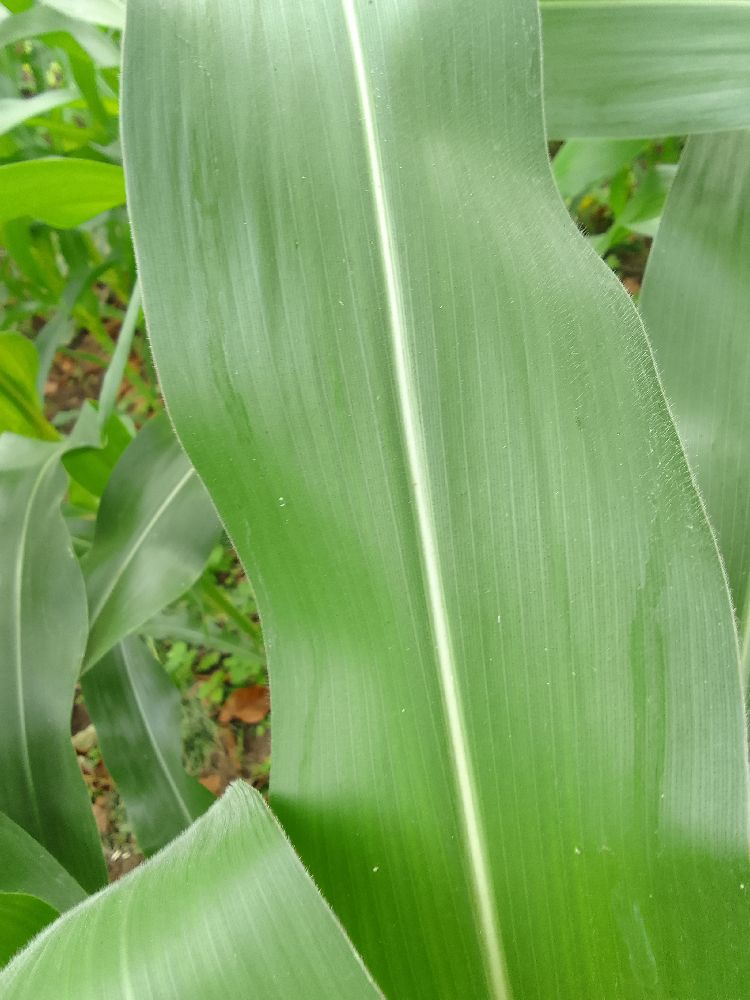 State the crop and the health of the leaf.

maize, healthy
